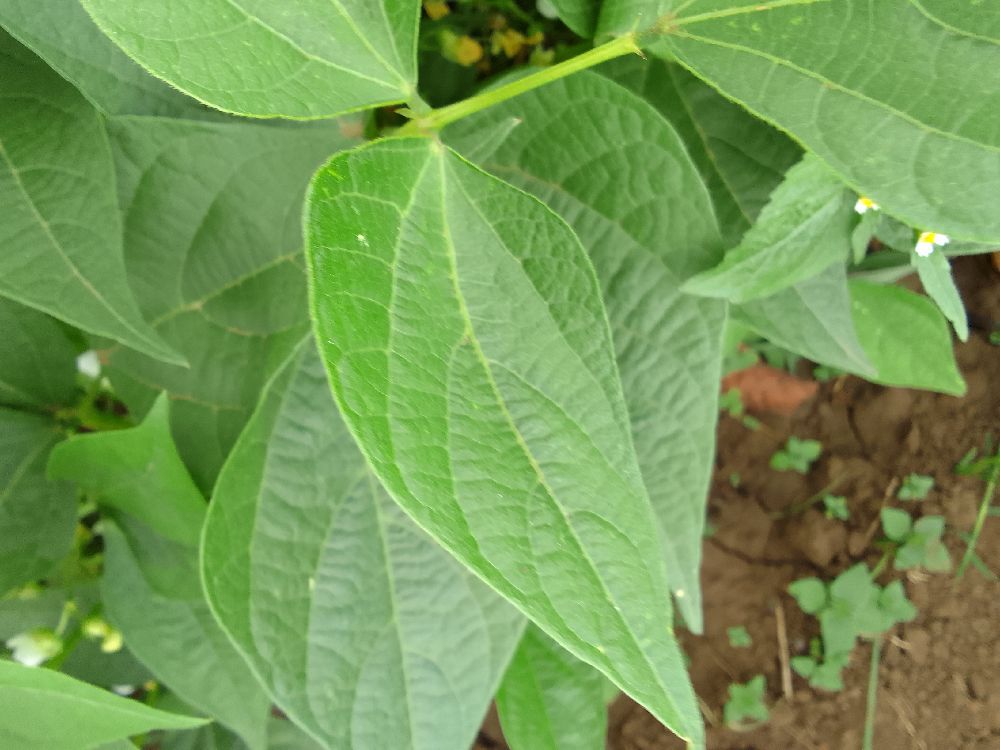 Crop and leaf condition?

common bean, healthy
